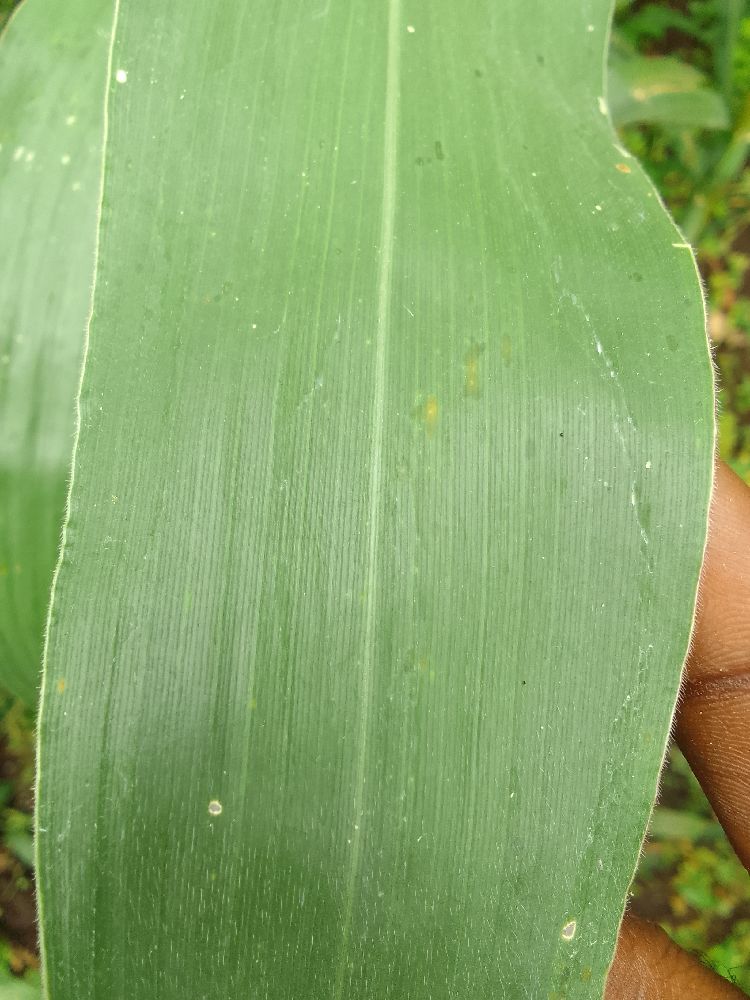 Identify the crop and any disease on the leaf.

maize, healthy
